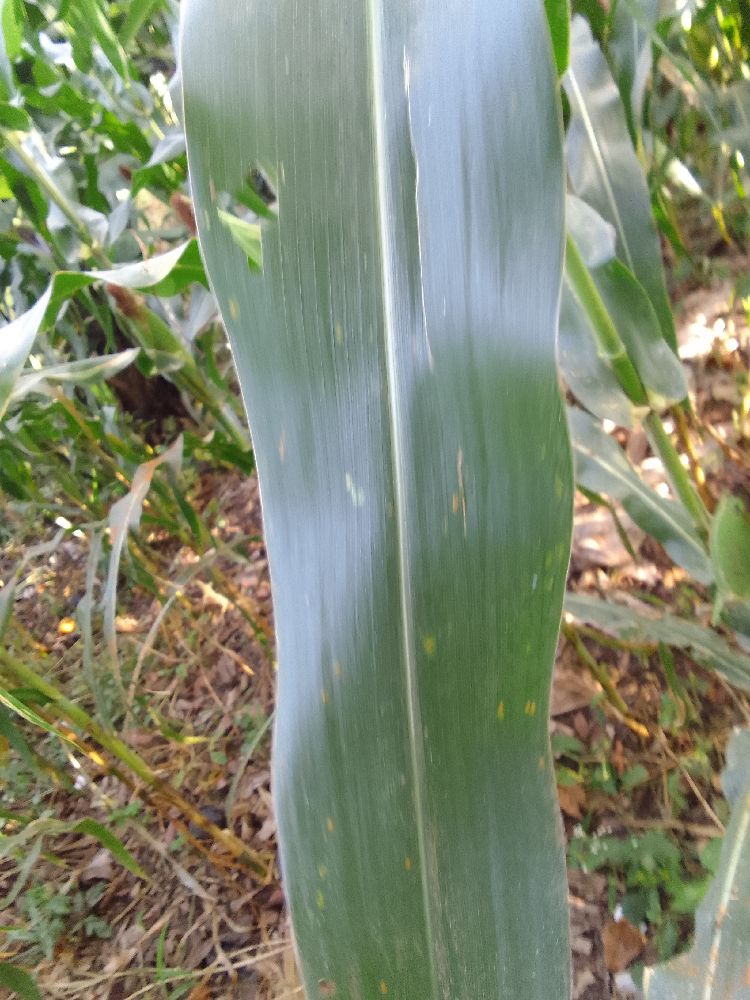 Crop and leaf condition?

maize, healthy
